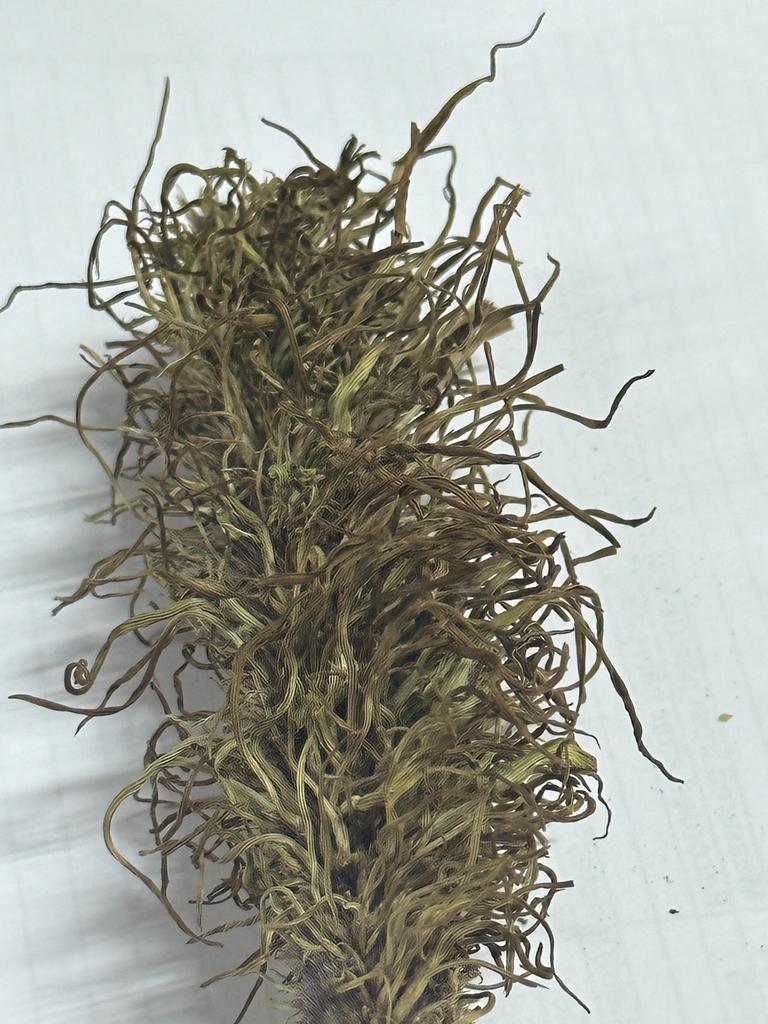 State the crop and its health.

pearl millet, sclerospora graminicola
